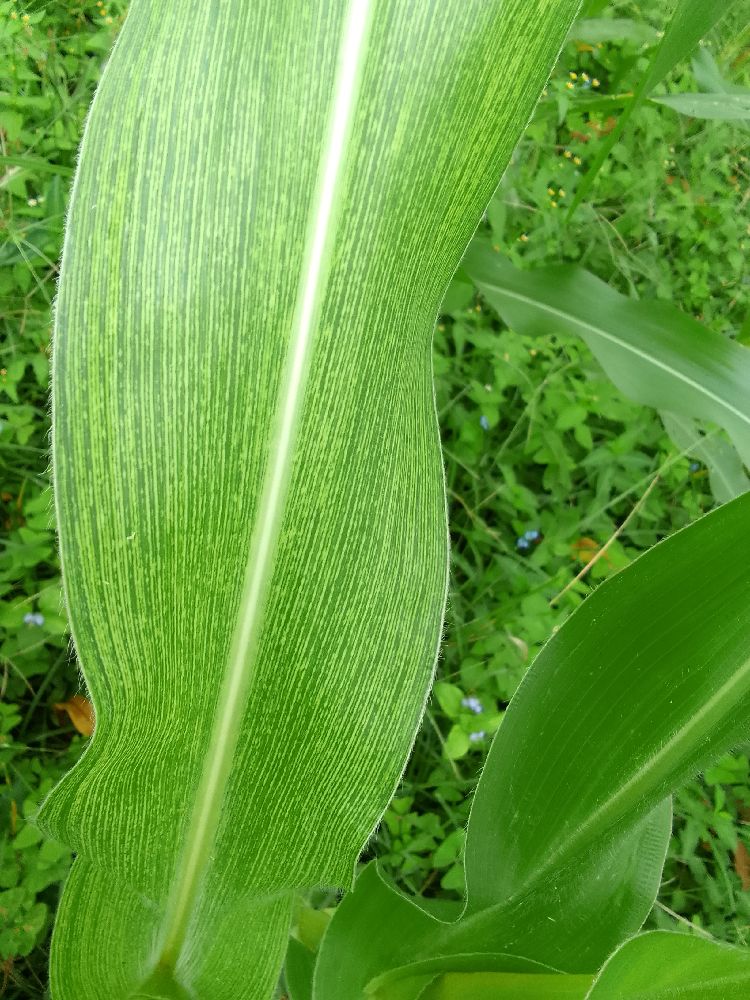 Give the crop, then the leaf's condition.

maize, maize streak virus
